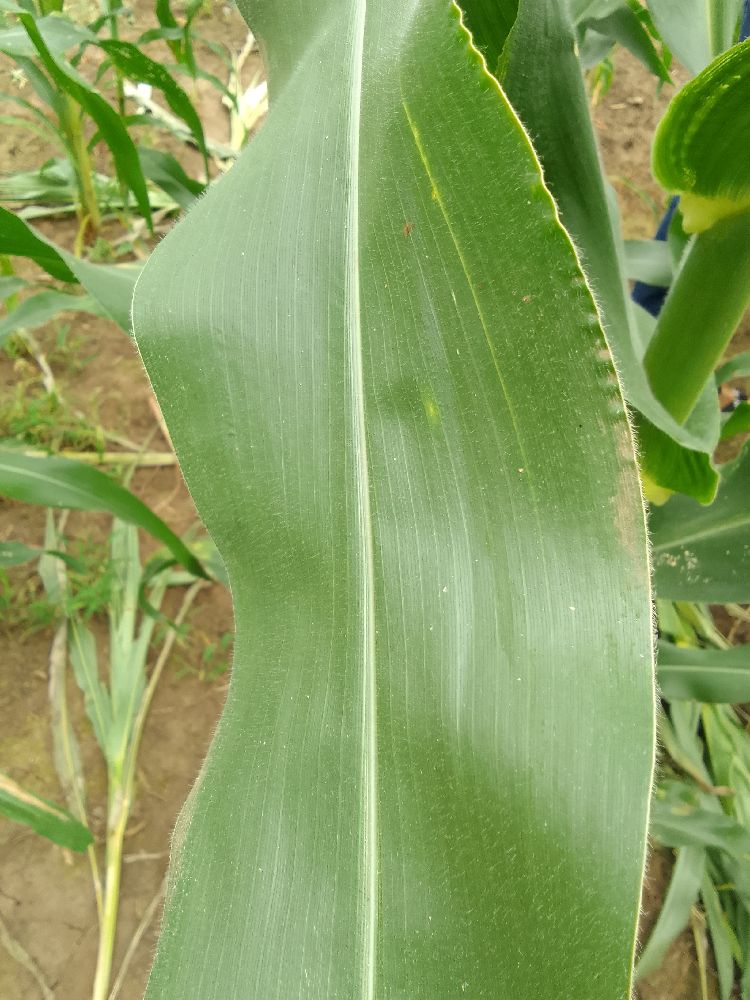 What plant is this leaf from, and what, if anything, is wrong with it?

maize, healthy
